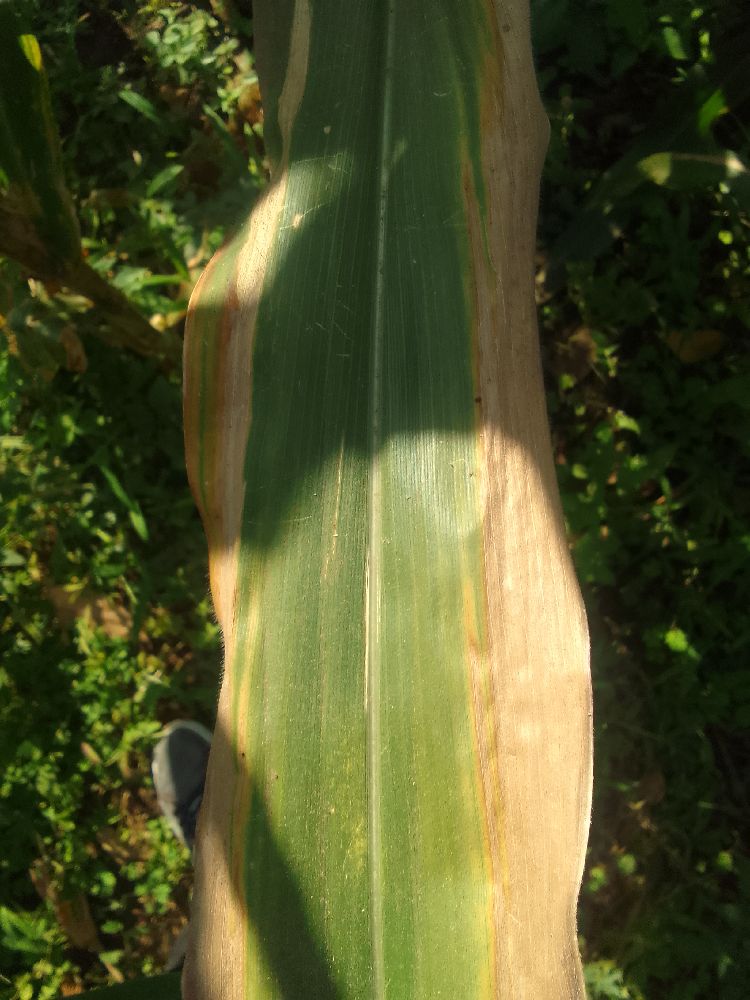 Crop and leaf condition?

maize, maize lethal necrosis
